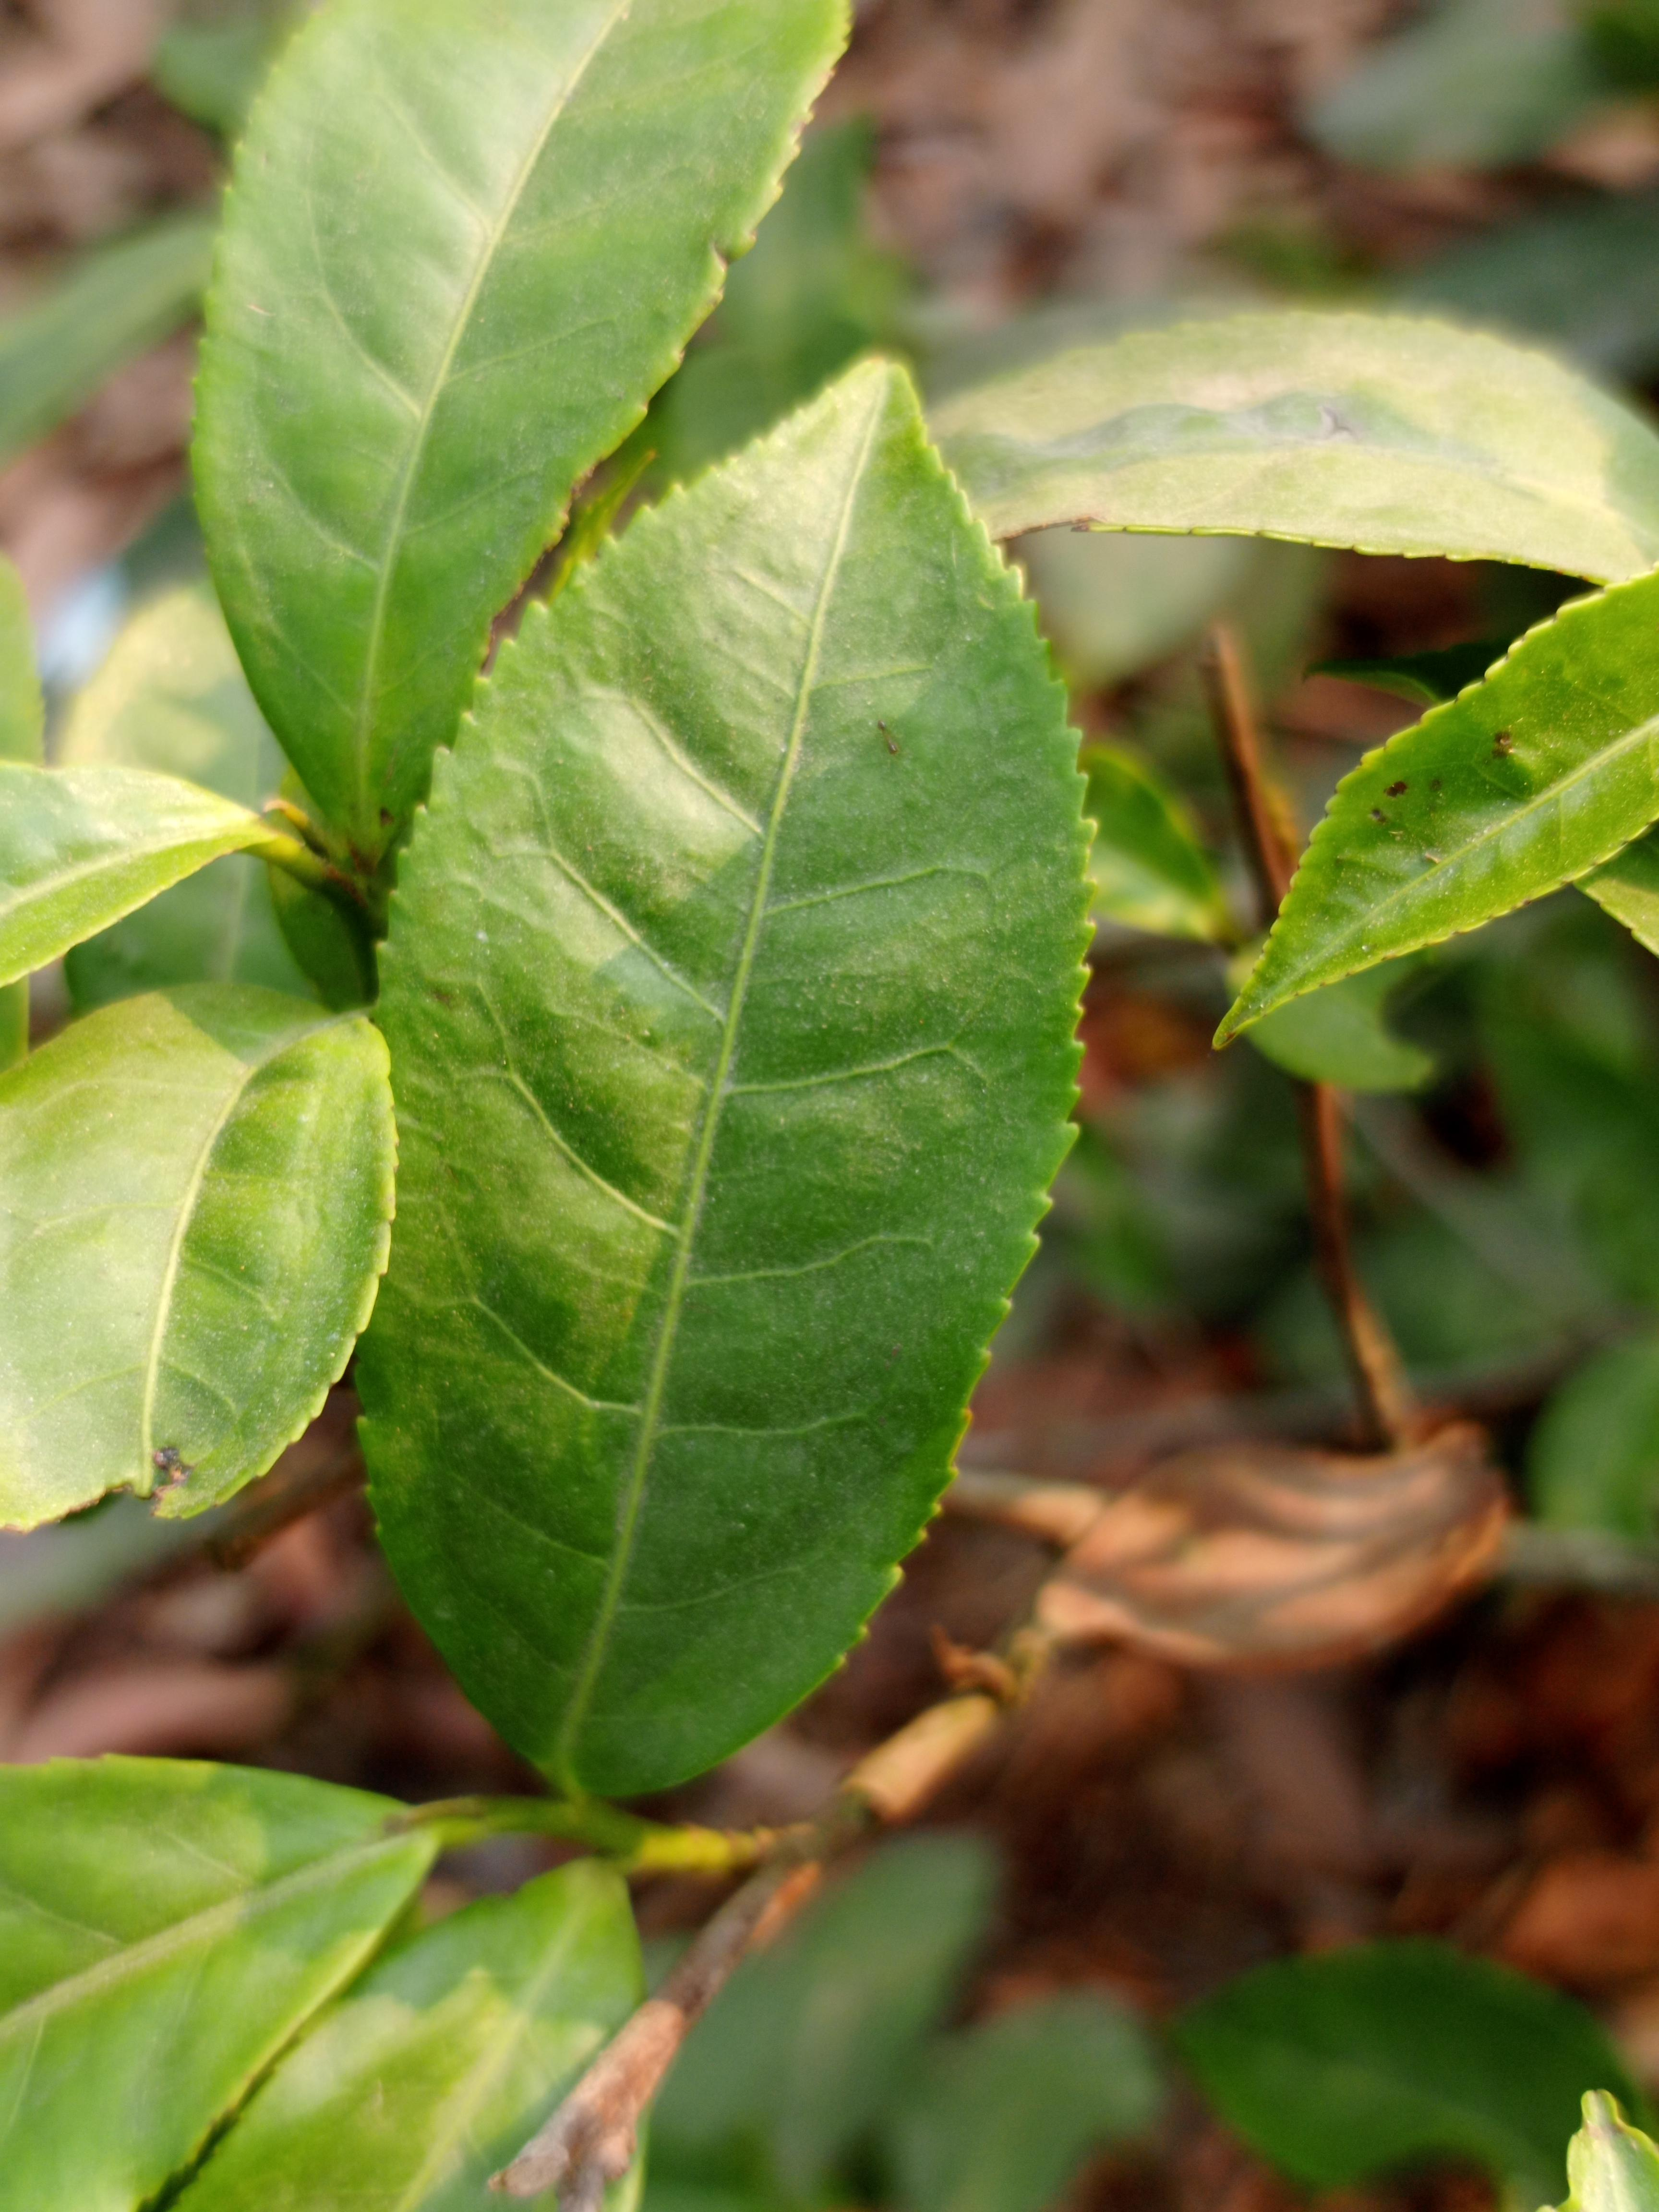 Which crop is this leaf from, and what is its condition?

tea, healthy leaf
